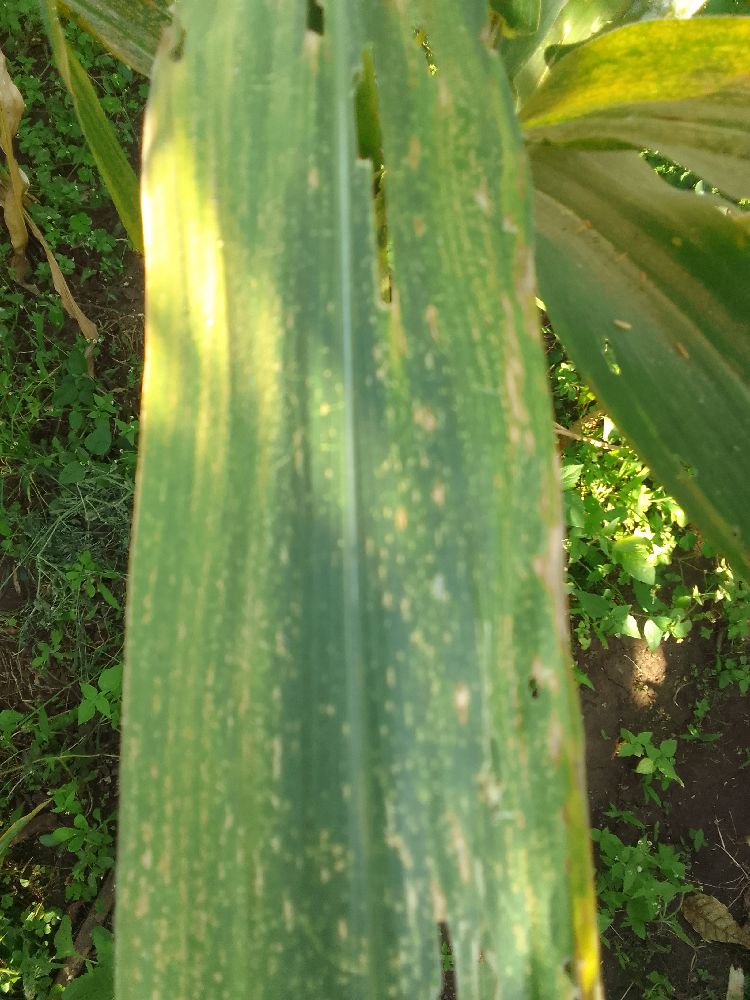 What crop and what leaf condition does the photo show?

maize, maize lethal necrosis
